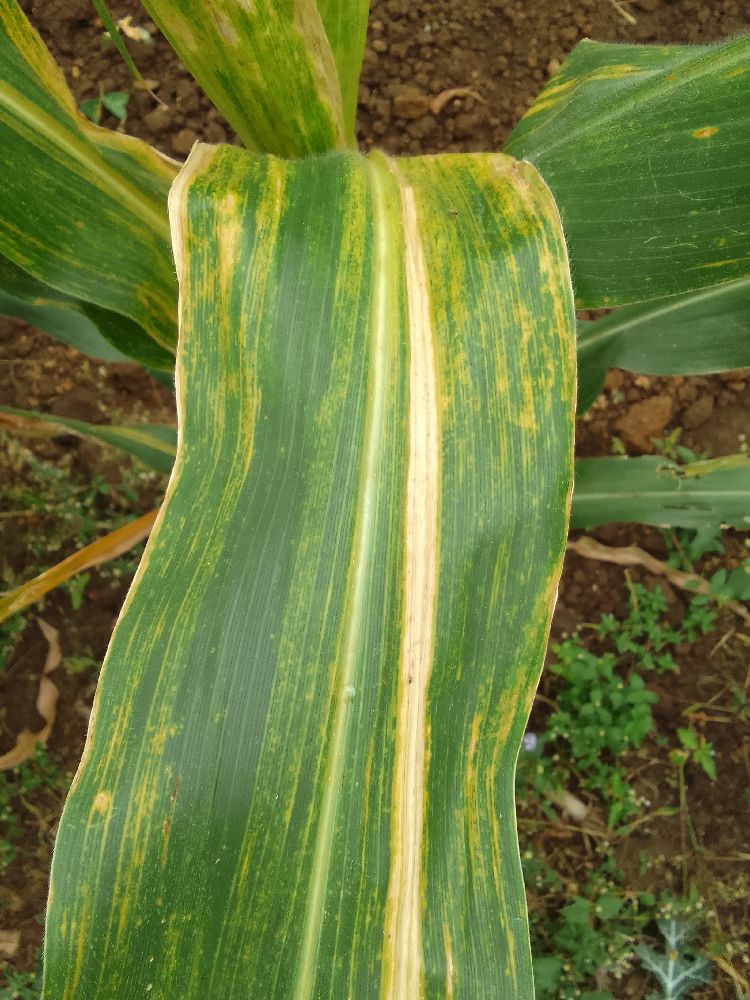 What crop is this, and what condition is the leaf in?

maize, maize lethal necrosis
